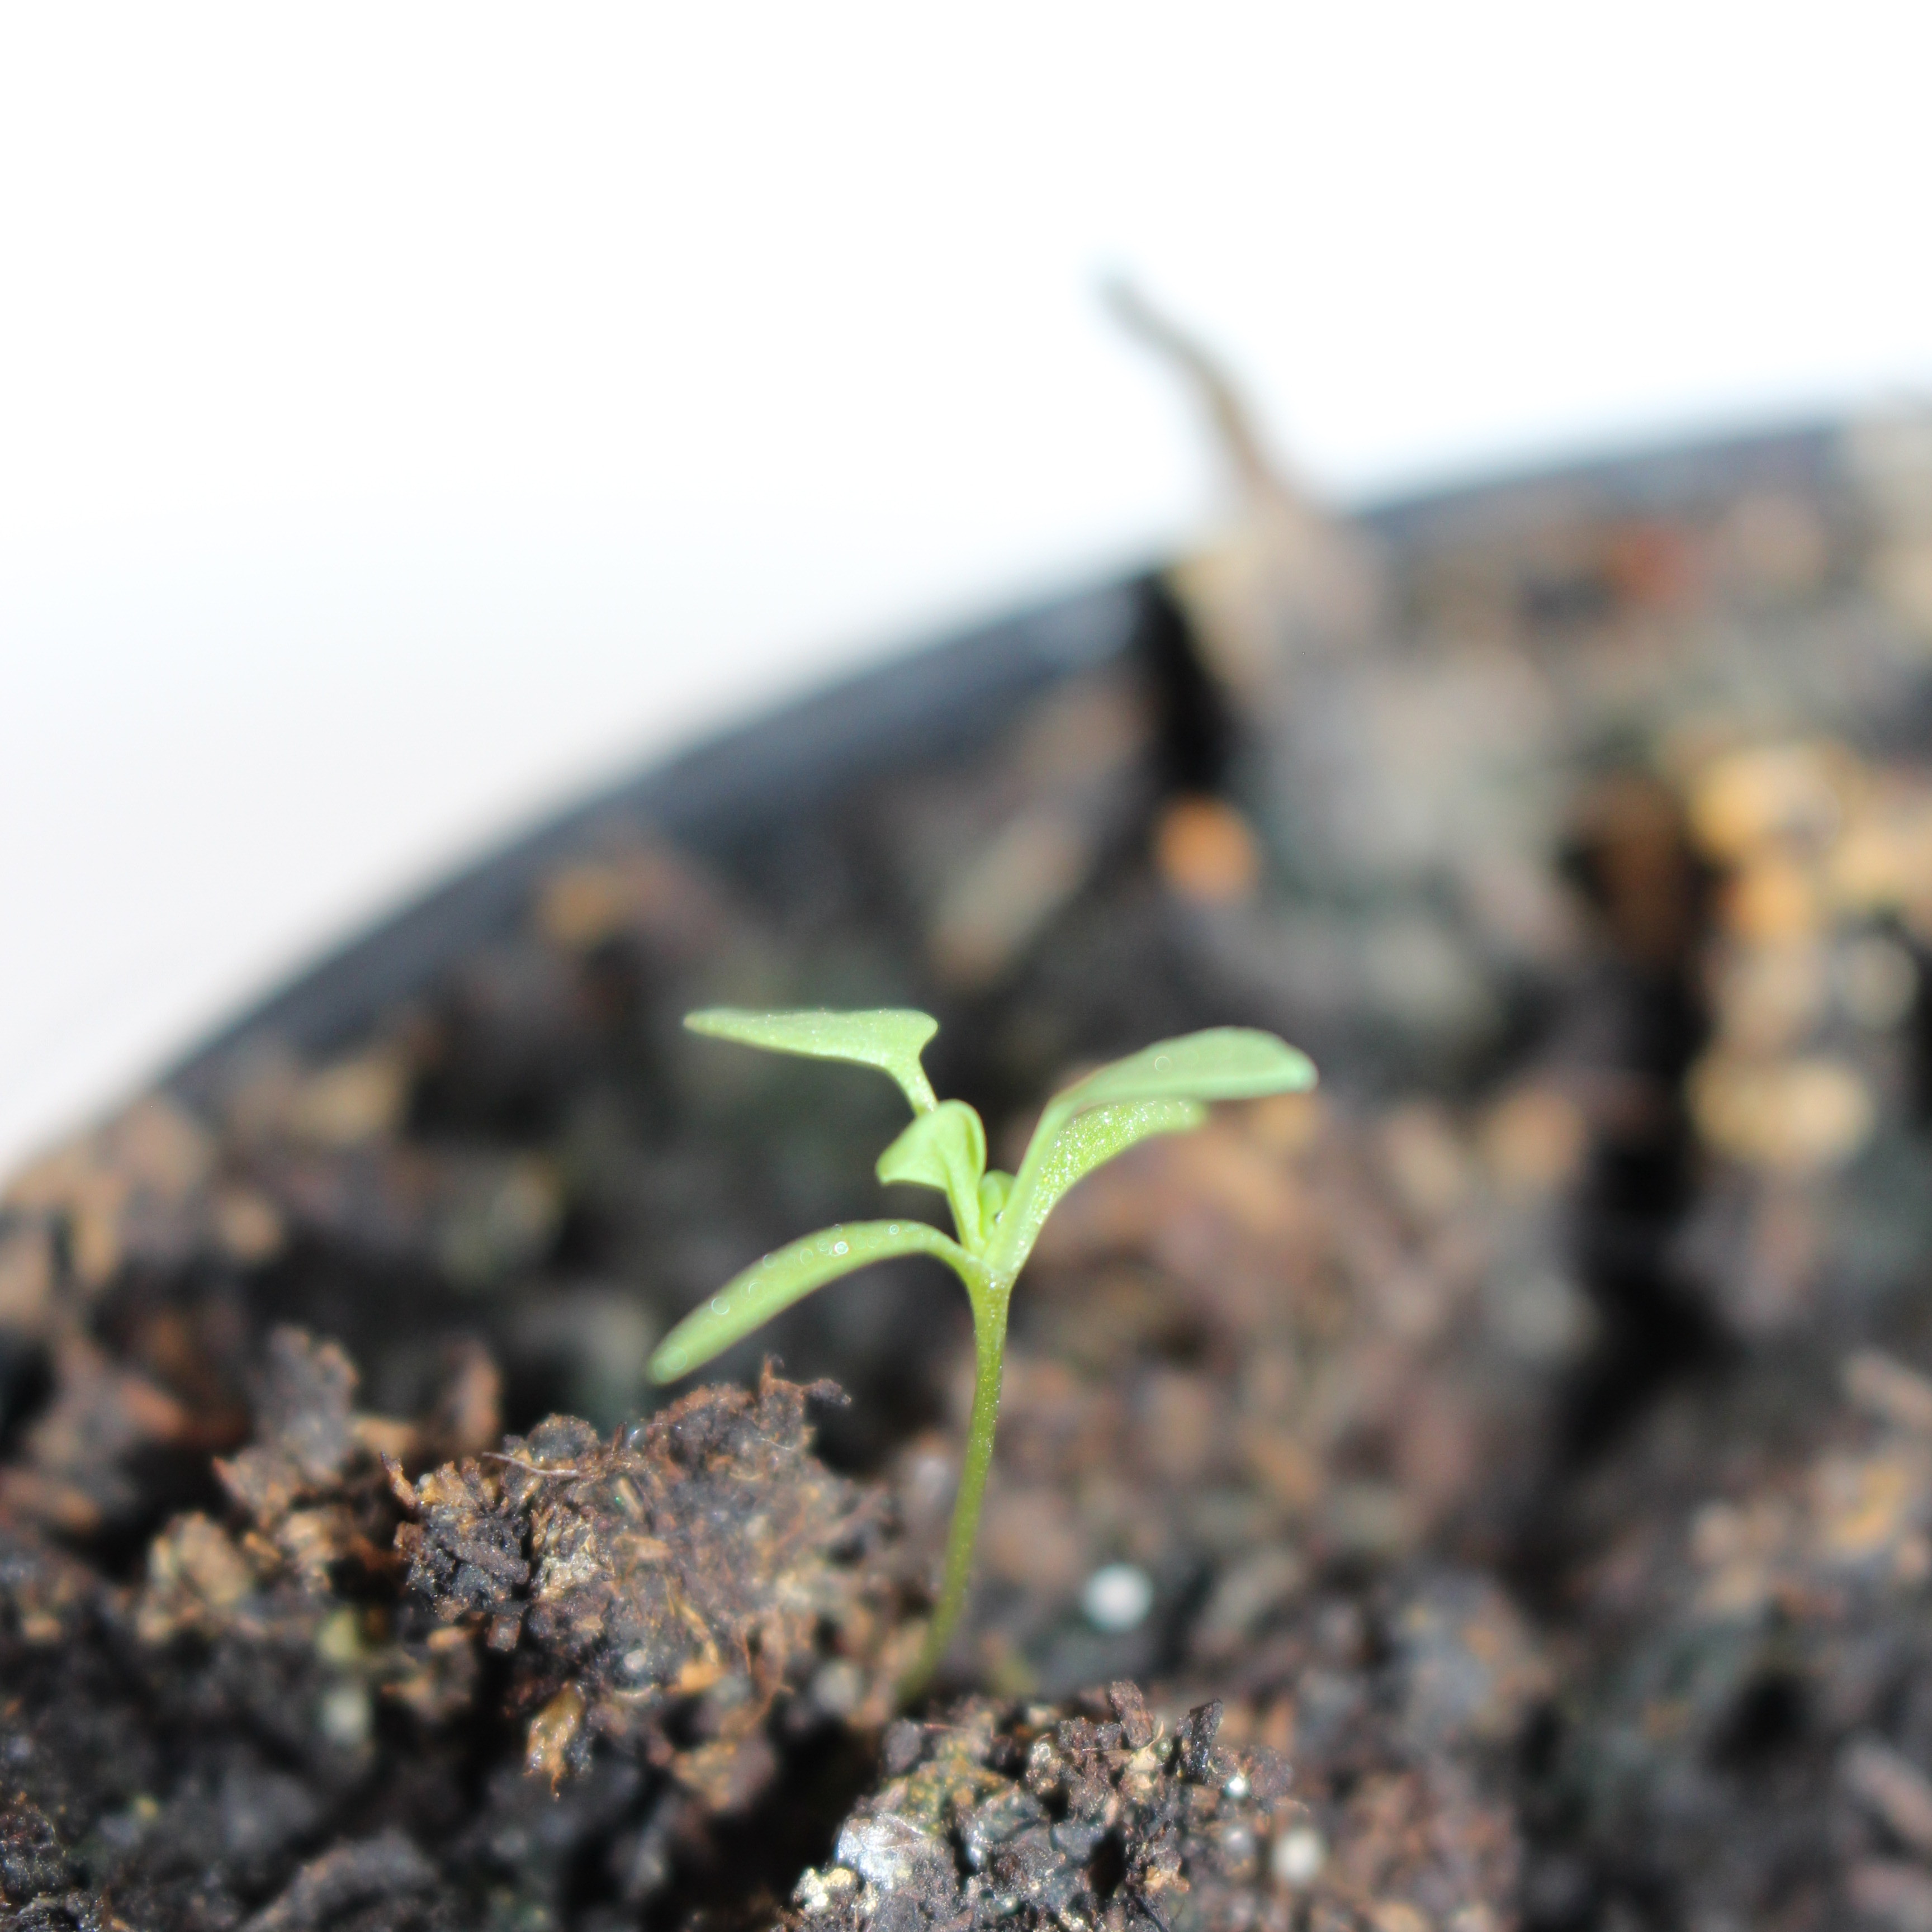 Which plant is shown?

Papaver rhoeas
